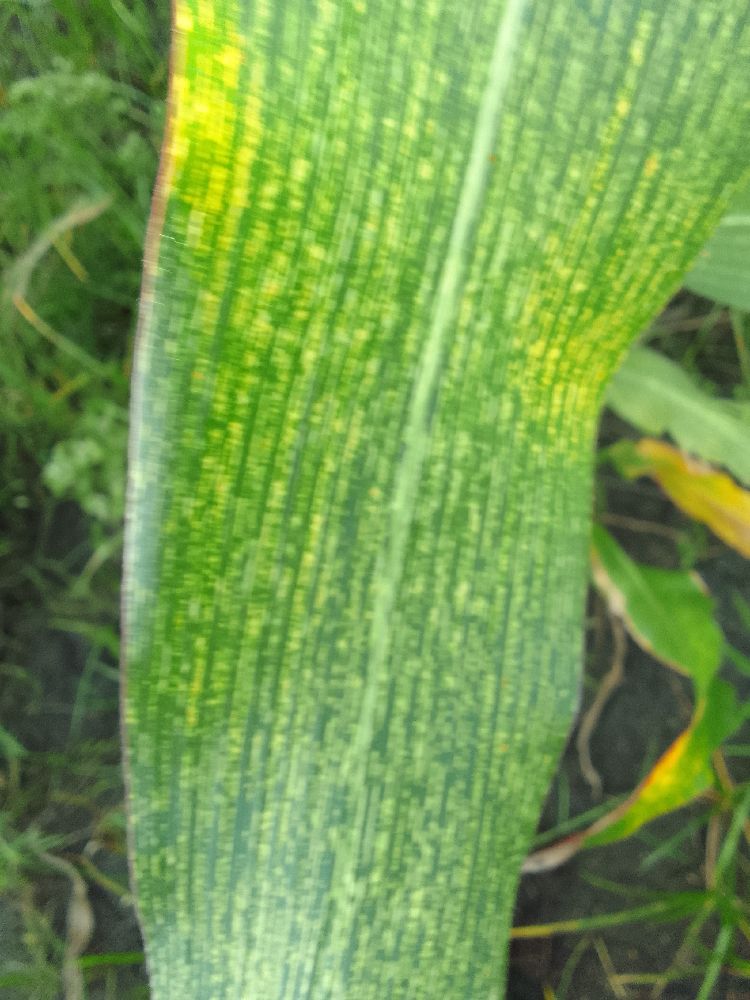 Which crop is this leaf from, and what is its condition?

maize, maize streak virus
